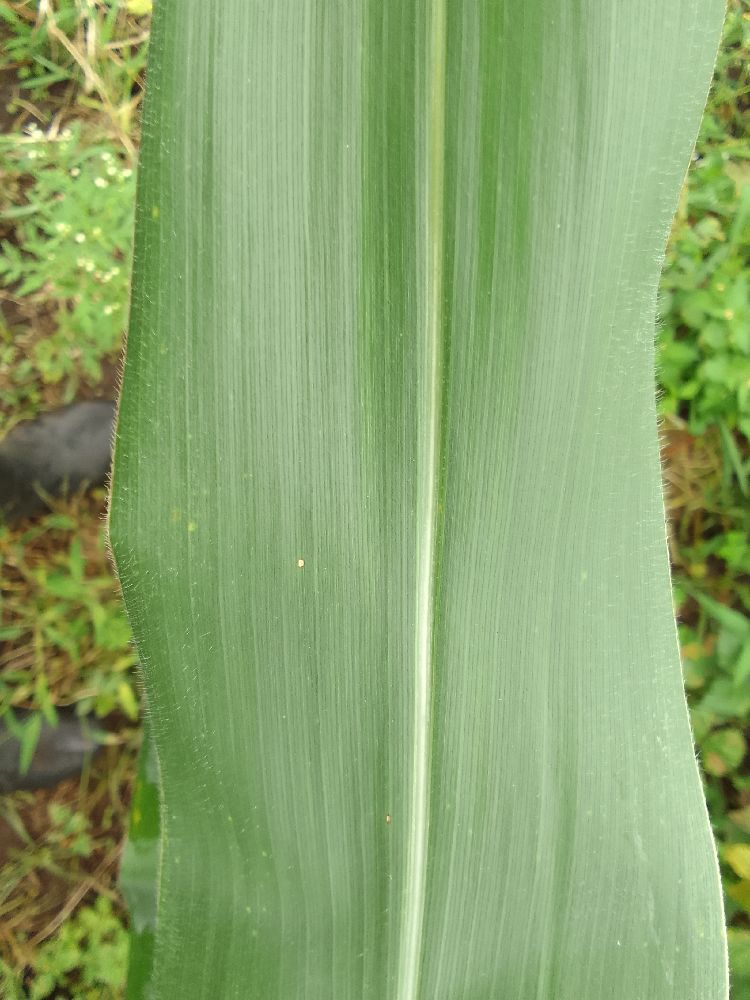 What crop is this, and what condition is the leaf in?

maize, healthy
